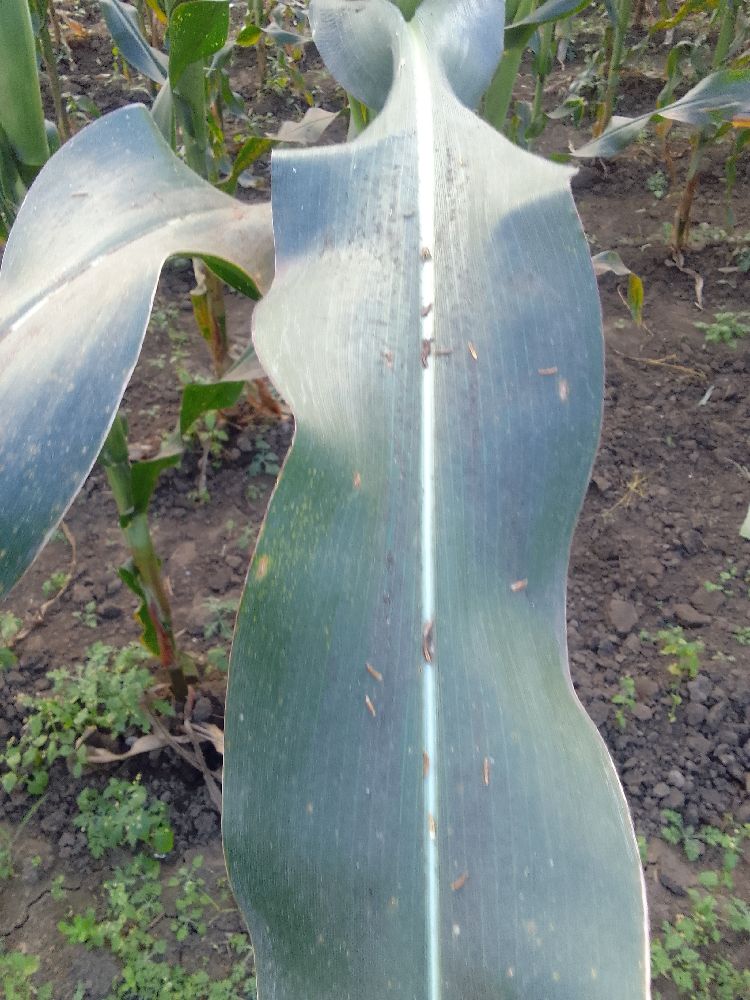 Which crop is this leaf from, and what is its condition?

maize, healthy
